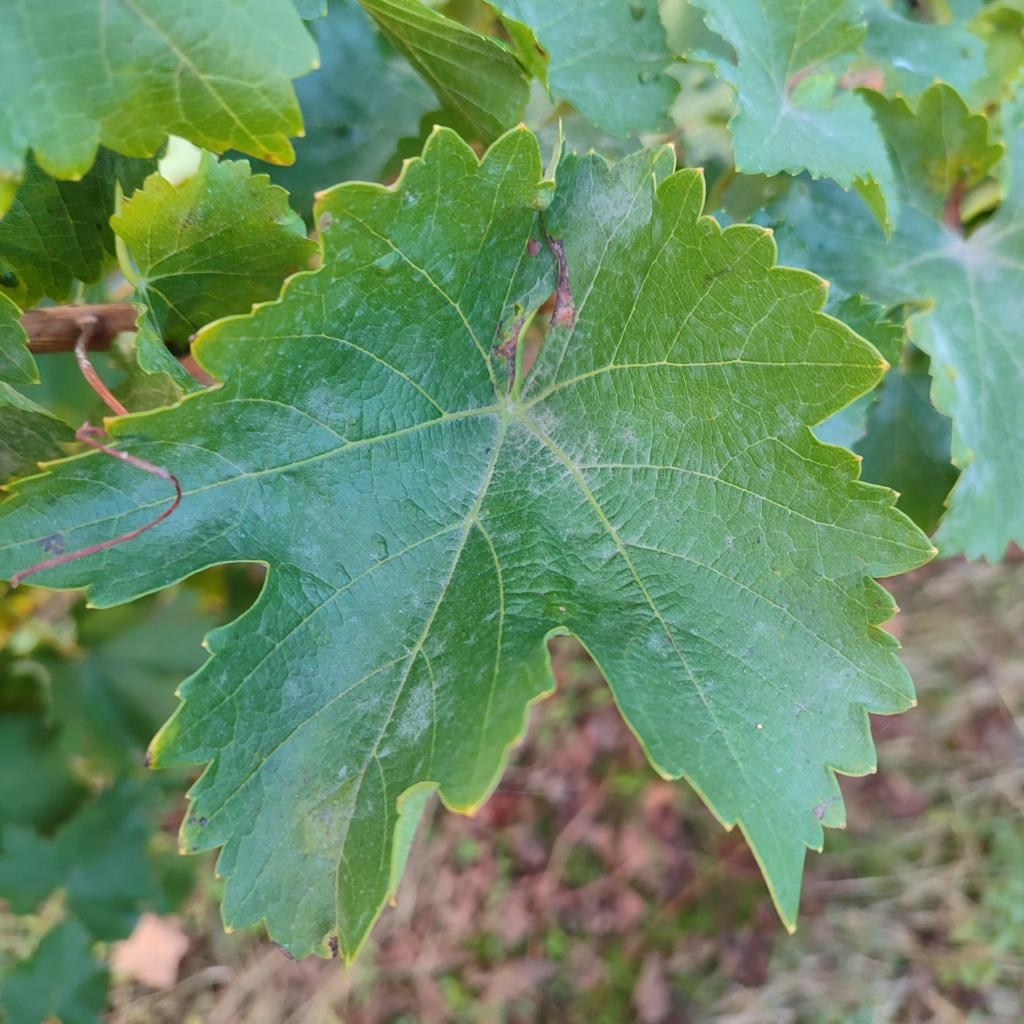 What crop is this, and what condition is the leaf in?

grapevine, powdery mildew
